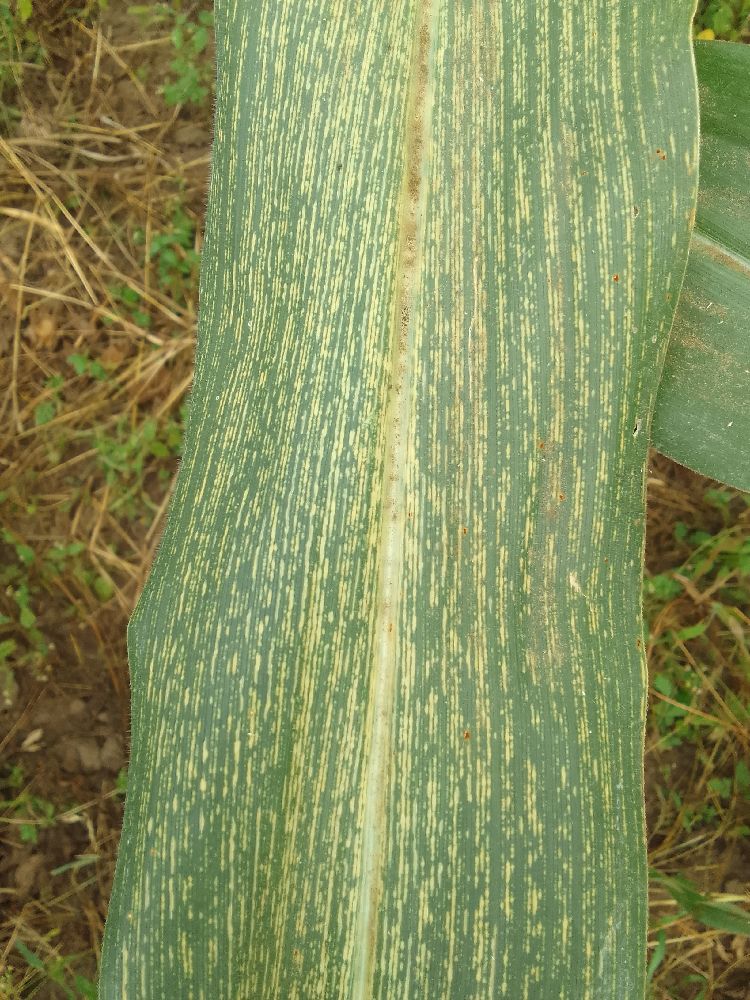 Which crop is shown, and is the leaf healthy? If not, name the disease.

maize, maize streak virus
